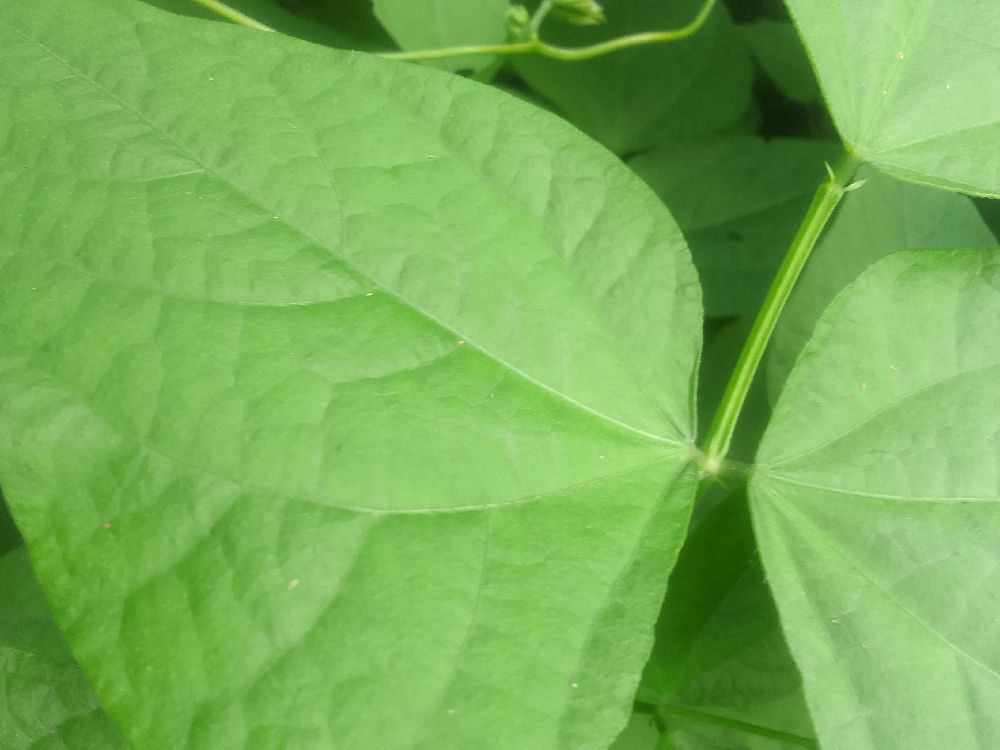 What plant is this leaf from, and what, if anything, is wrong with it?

common bean, healthy
